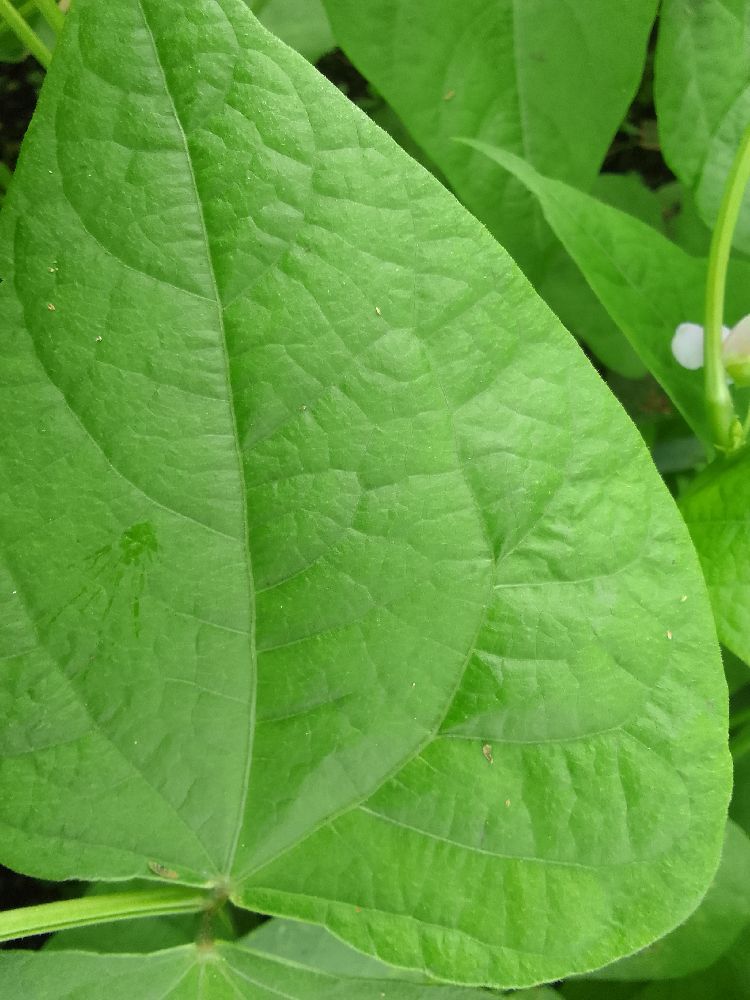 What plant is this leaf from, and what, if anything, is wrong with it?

common bean, healthy
